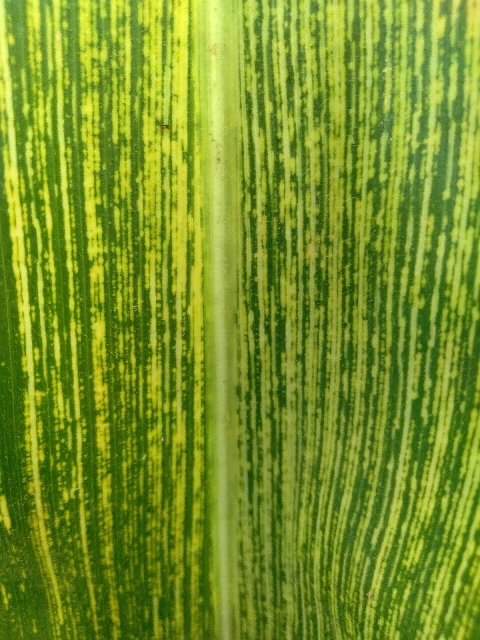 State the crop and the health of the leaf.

maize, maize streak virus
